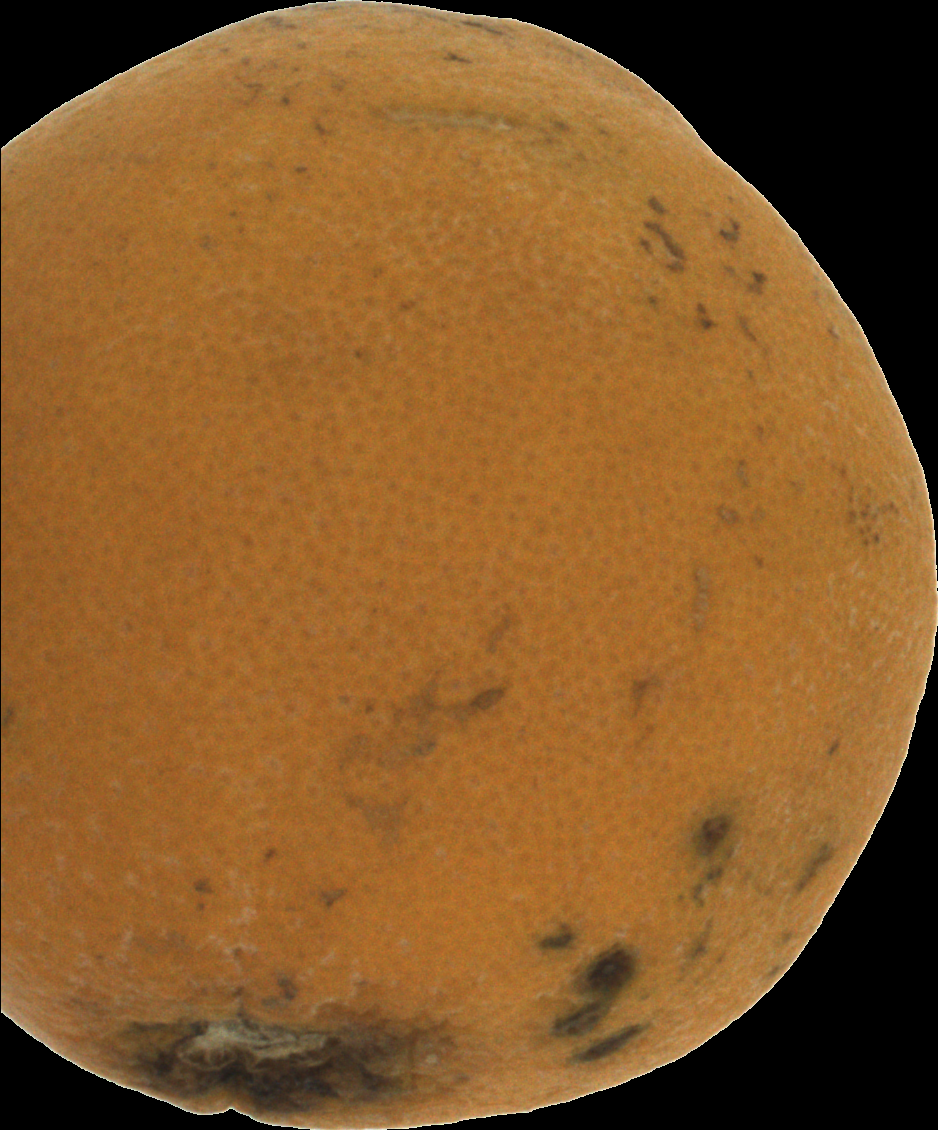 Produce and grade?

orange, bad
